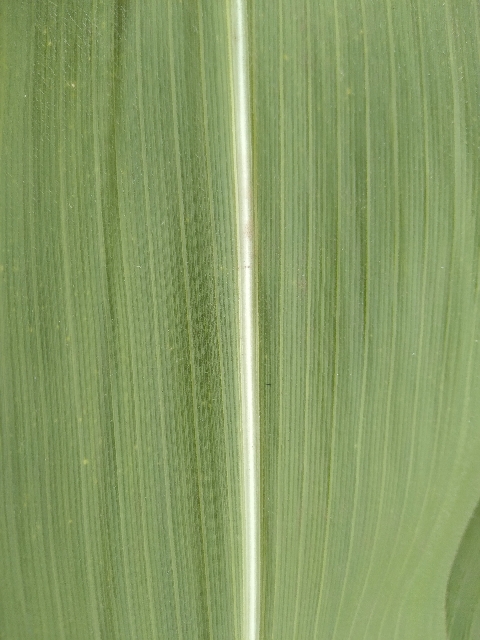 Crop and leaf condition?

maize, healthy
